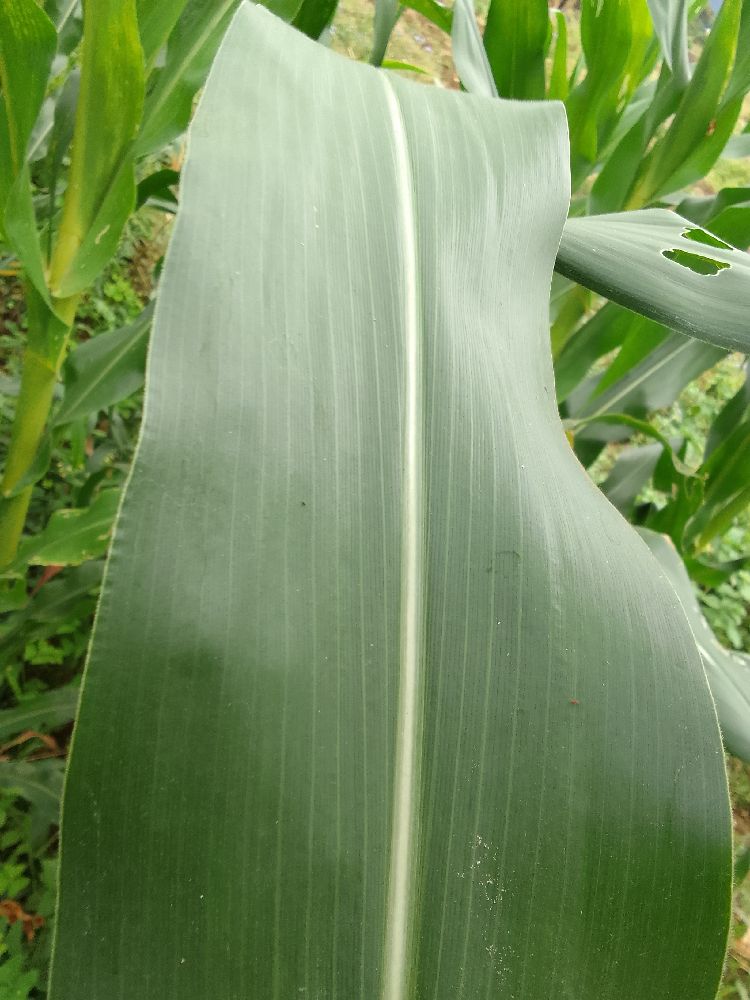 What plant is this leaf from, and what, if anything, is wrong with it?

maize, healthy
